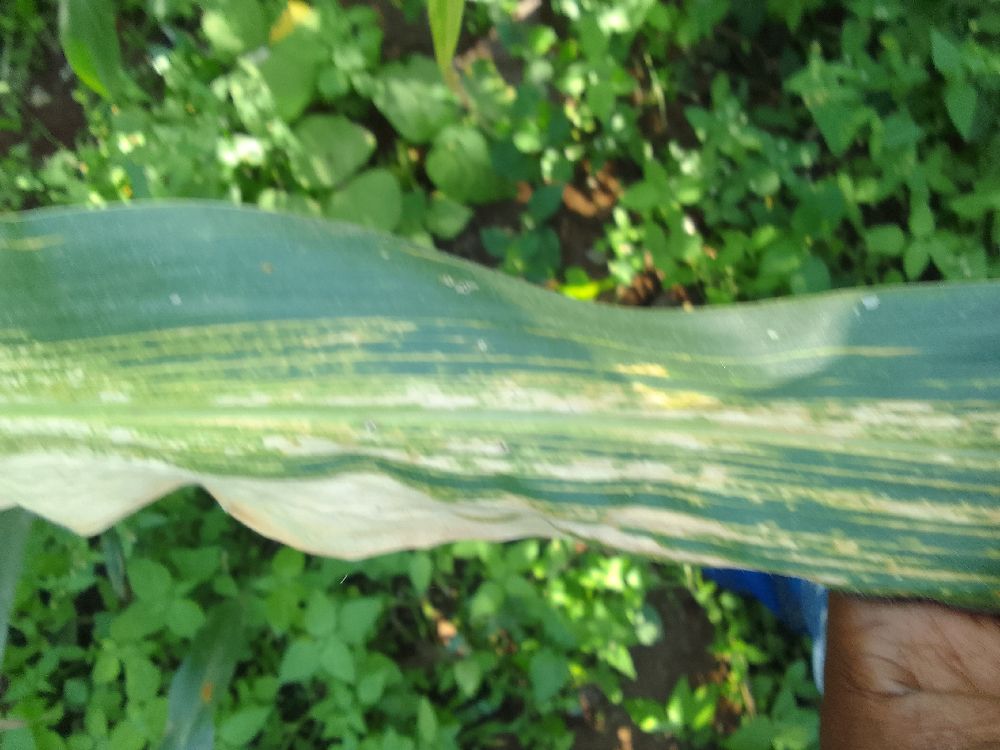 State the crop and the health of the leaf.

maize, maize lethal necrosis
